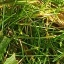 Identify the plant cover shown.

grass
